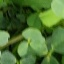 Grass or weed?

unstructured weed
